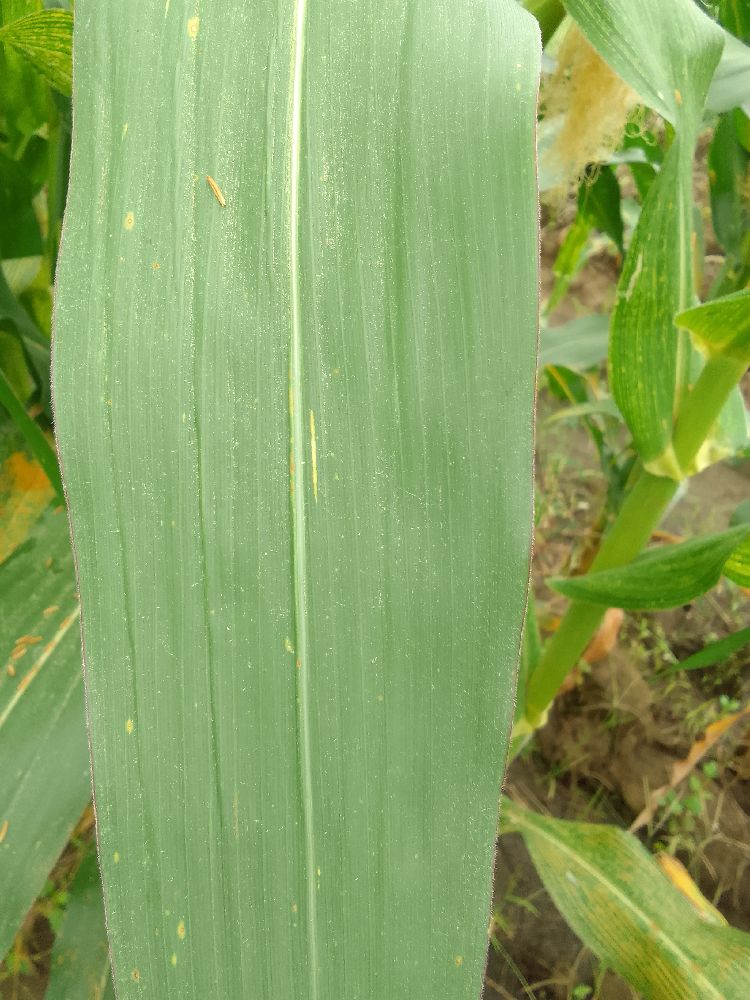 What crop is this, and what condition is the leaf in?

maize, healthy
